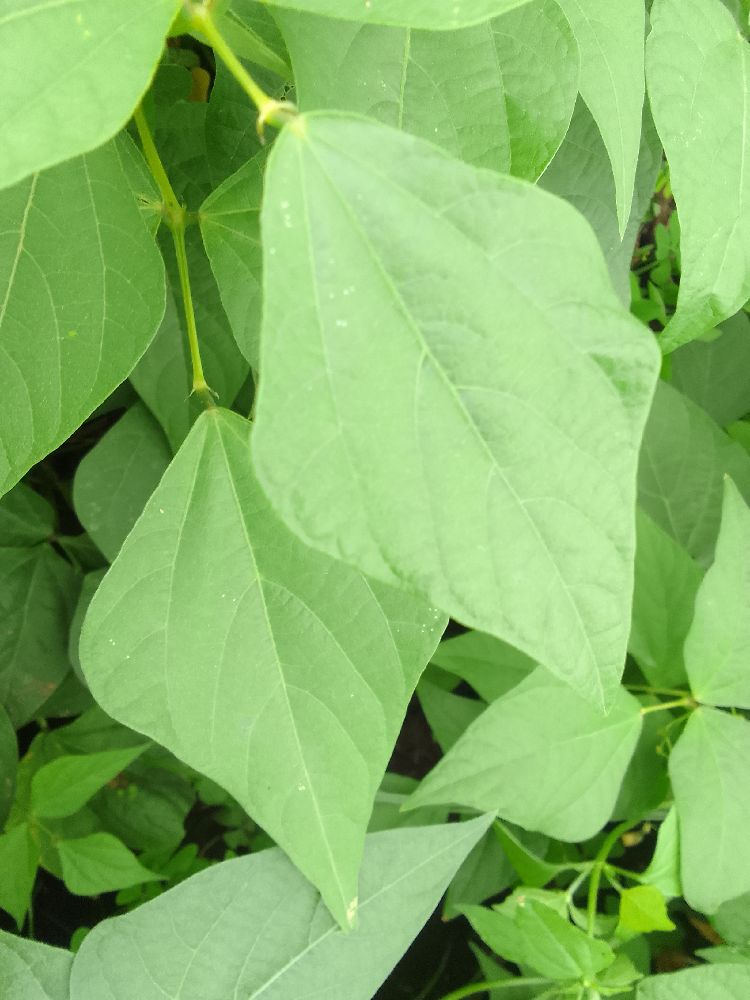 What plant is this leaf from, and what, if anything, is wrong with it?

common bean, healthy
